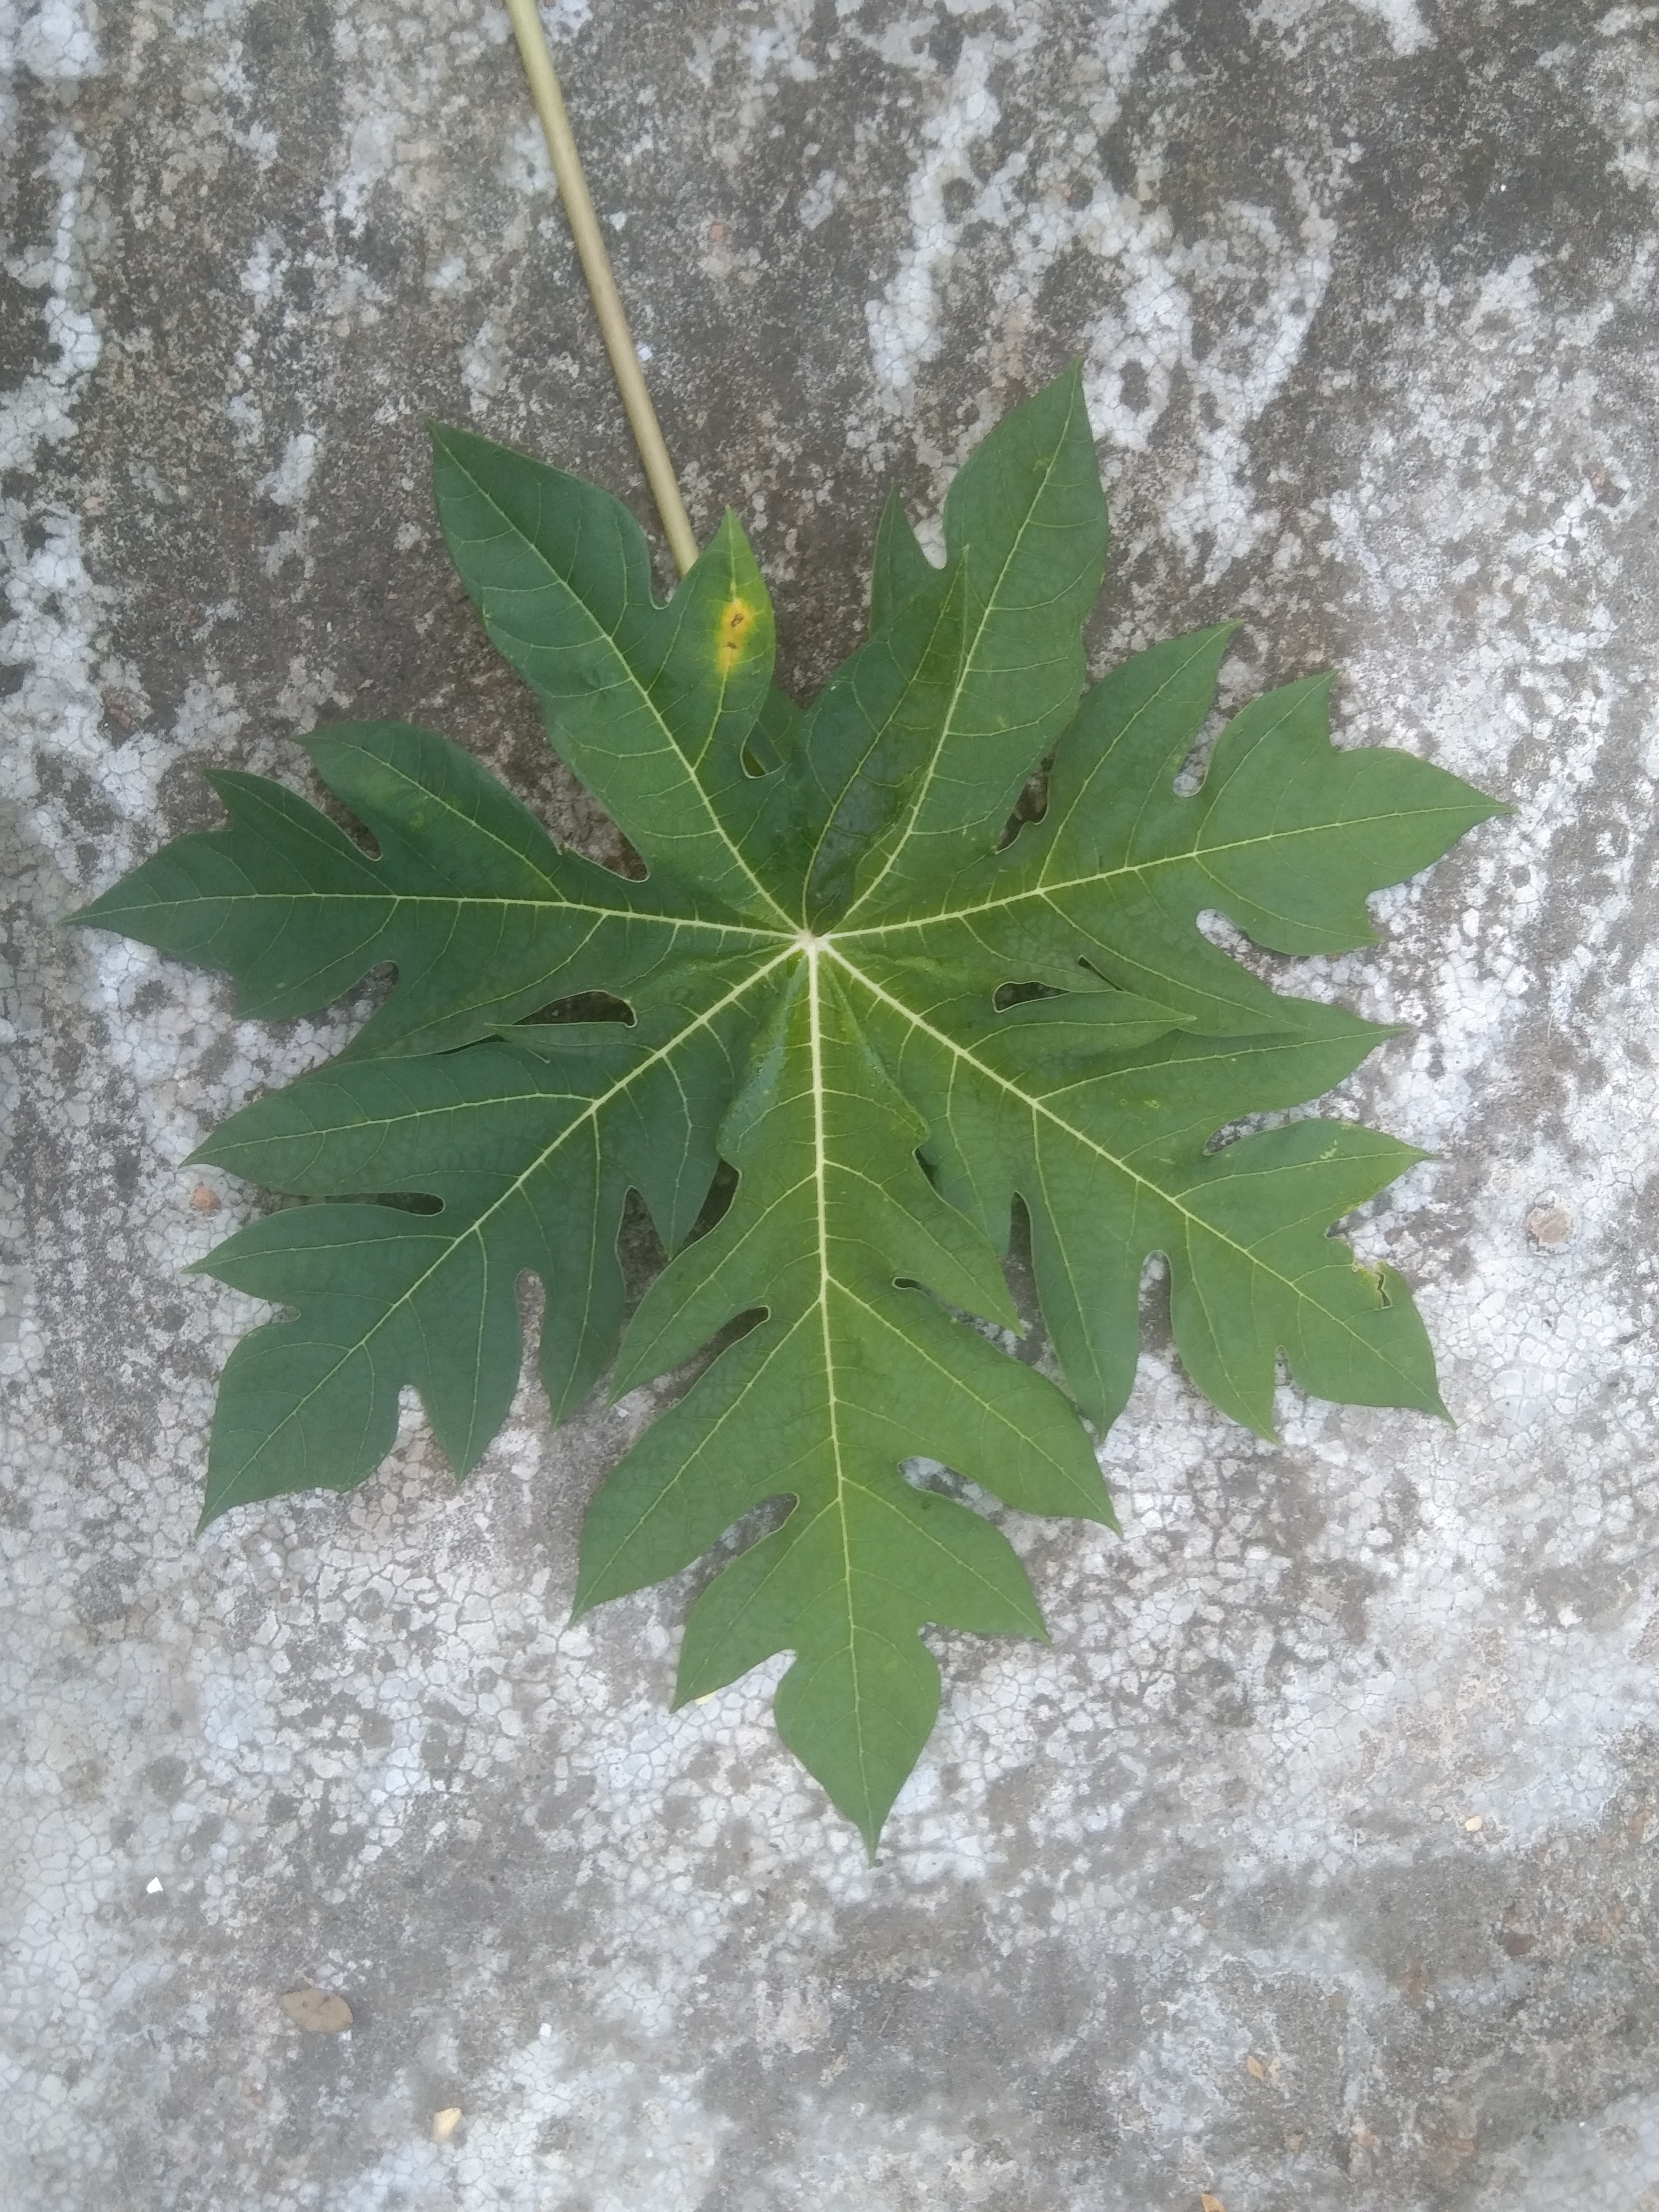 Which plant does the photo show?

papaya
